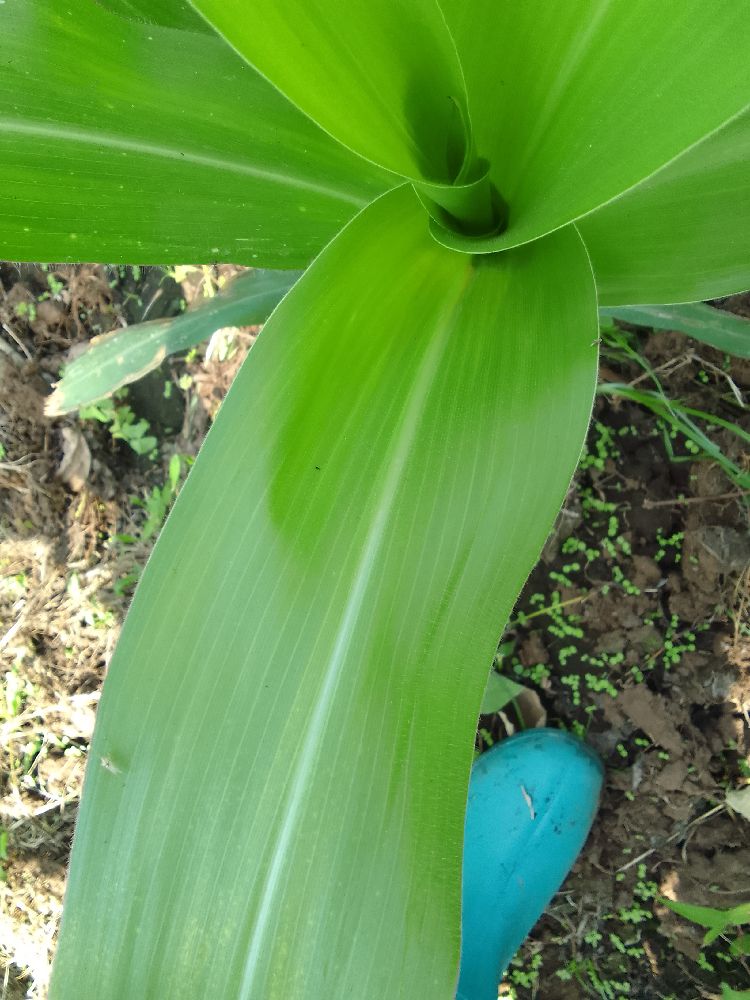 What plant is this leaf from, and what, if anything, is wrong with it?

maize, healthy
